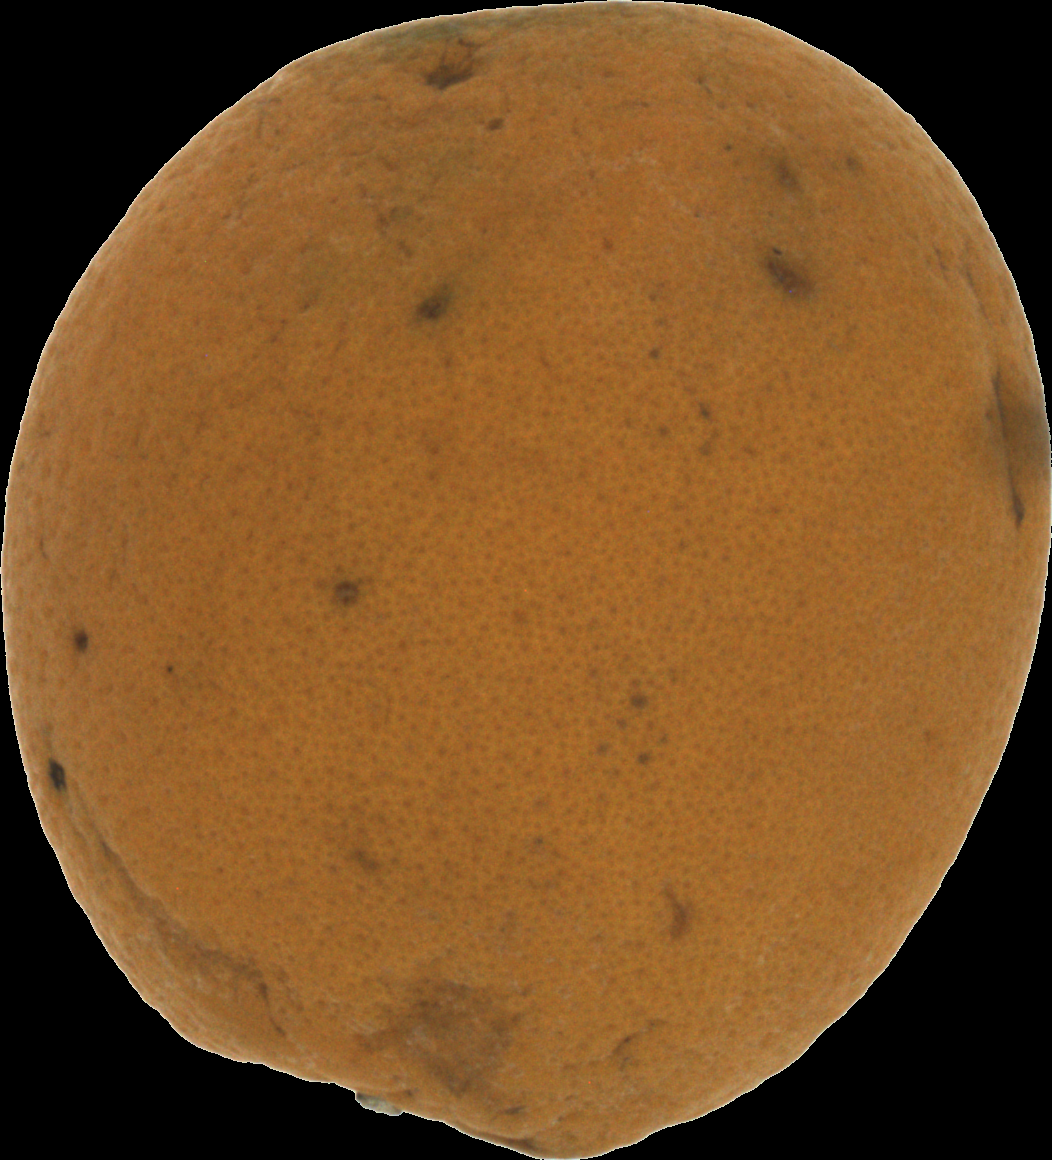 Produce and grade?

orange, bad
